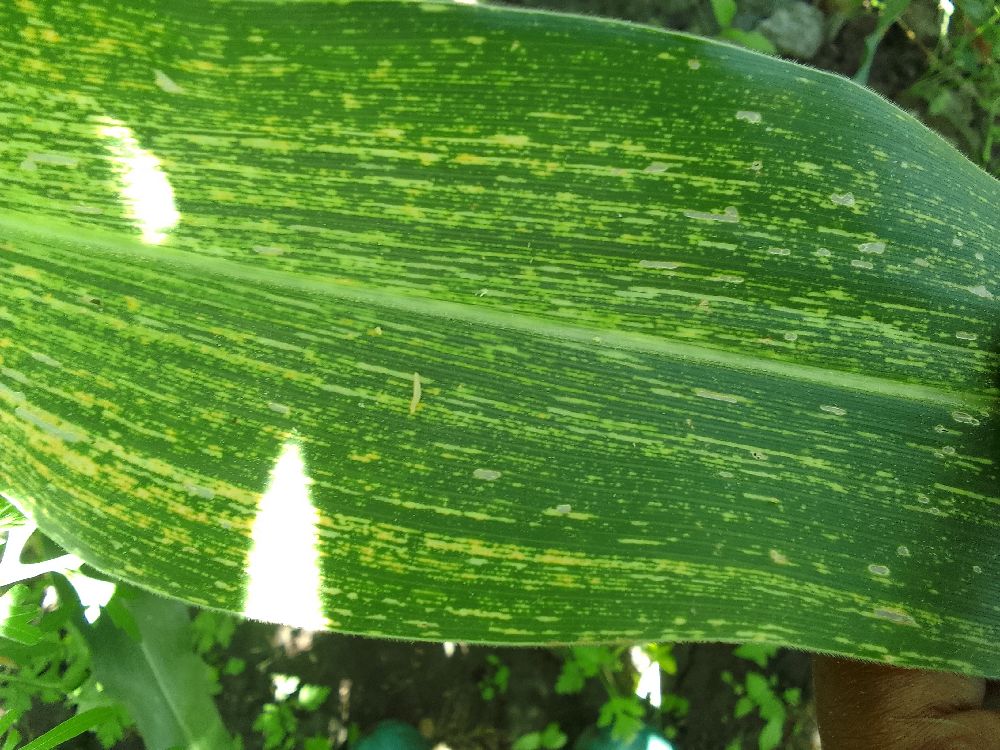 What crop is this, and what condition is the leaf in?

maize, maize streak virus
